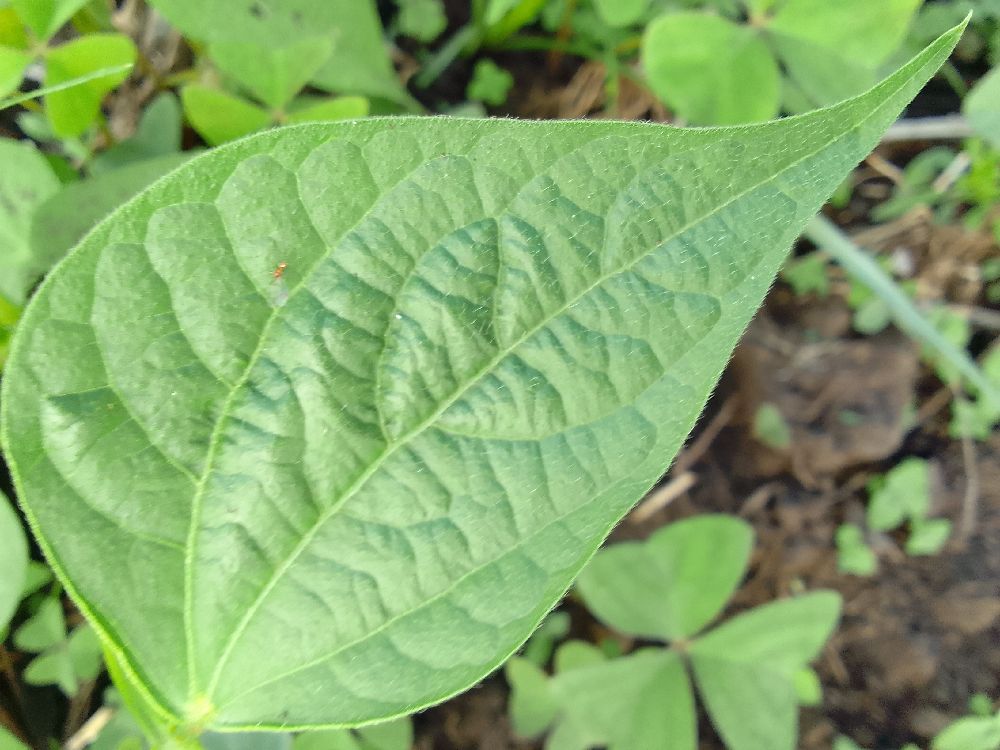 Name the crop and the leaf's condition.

common bean, healthy
